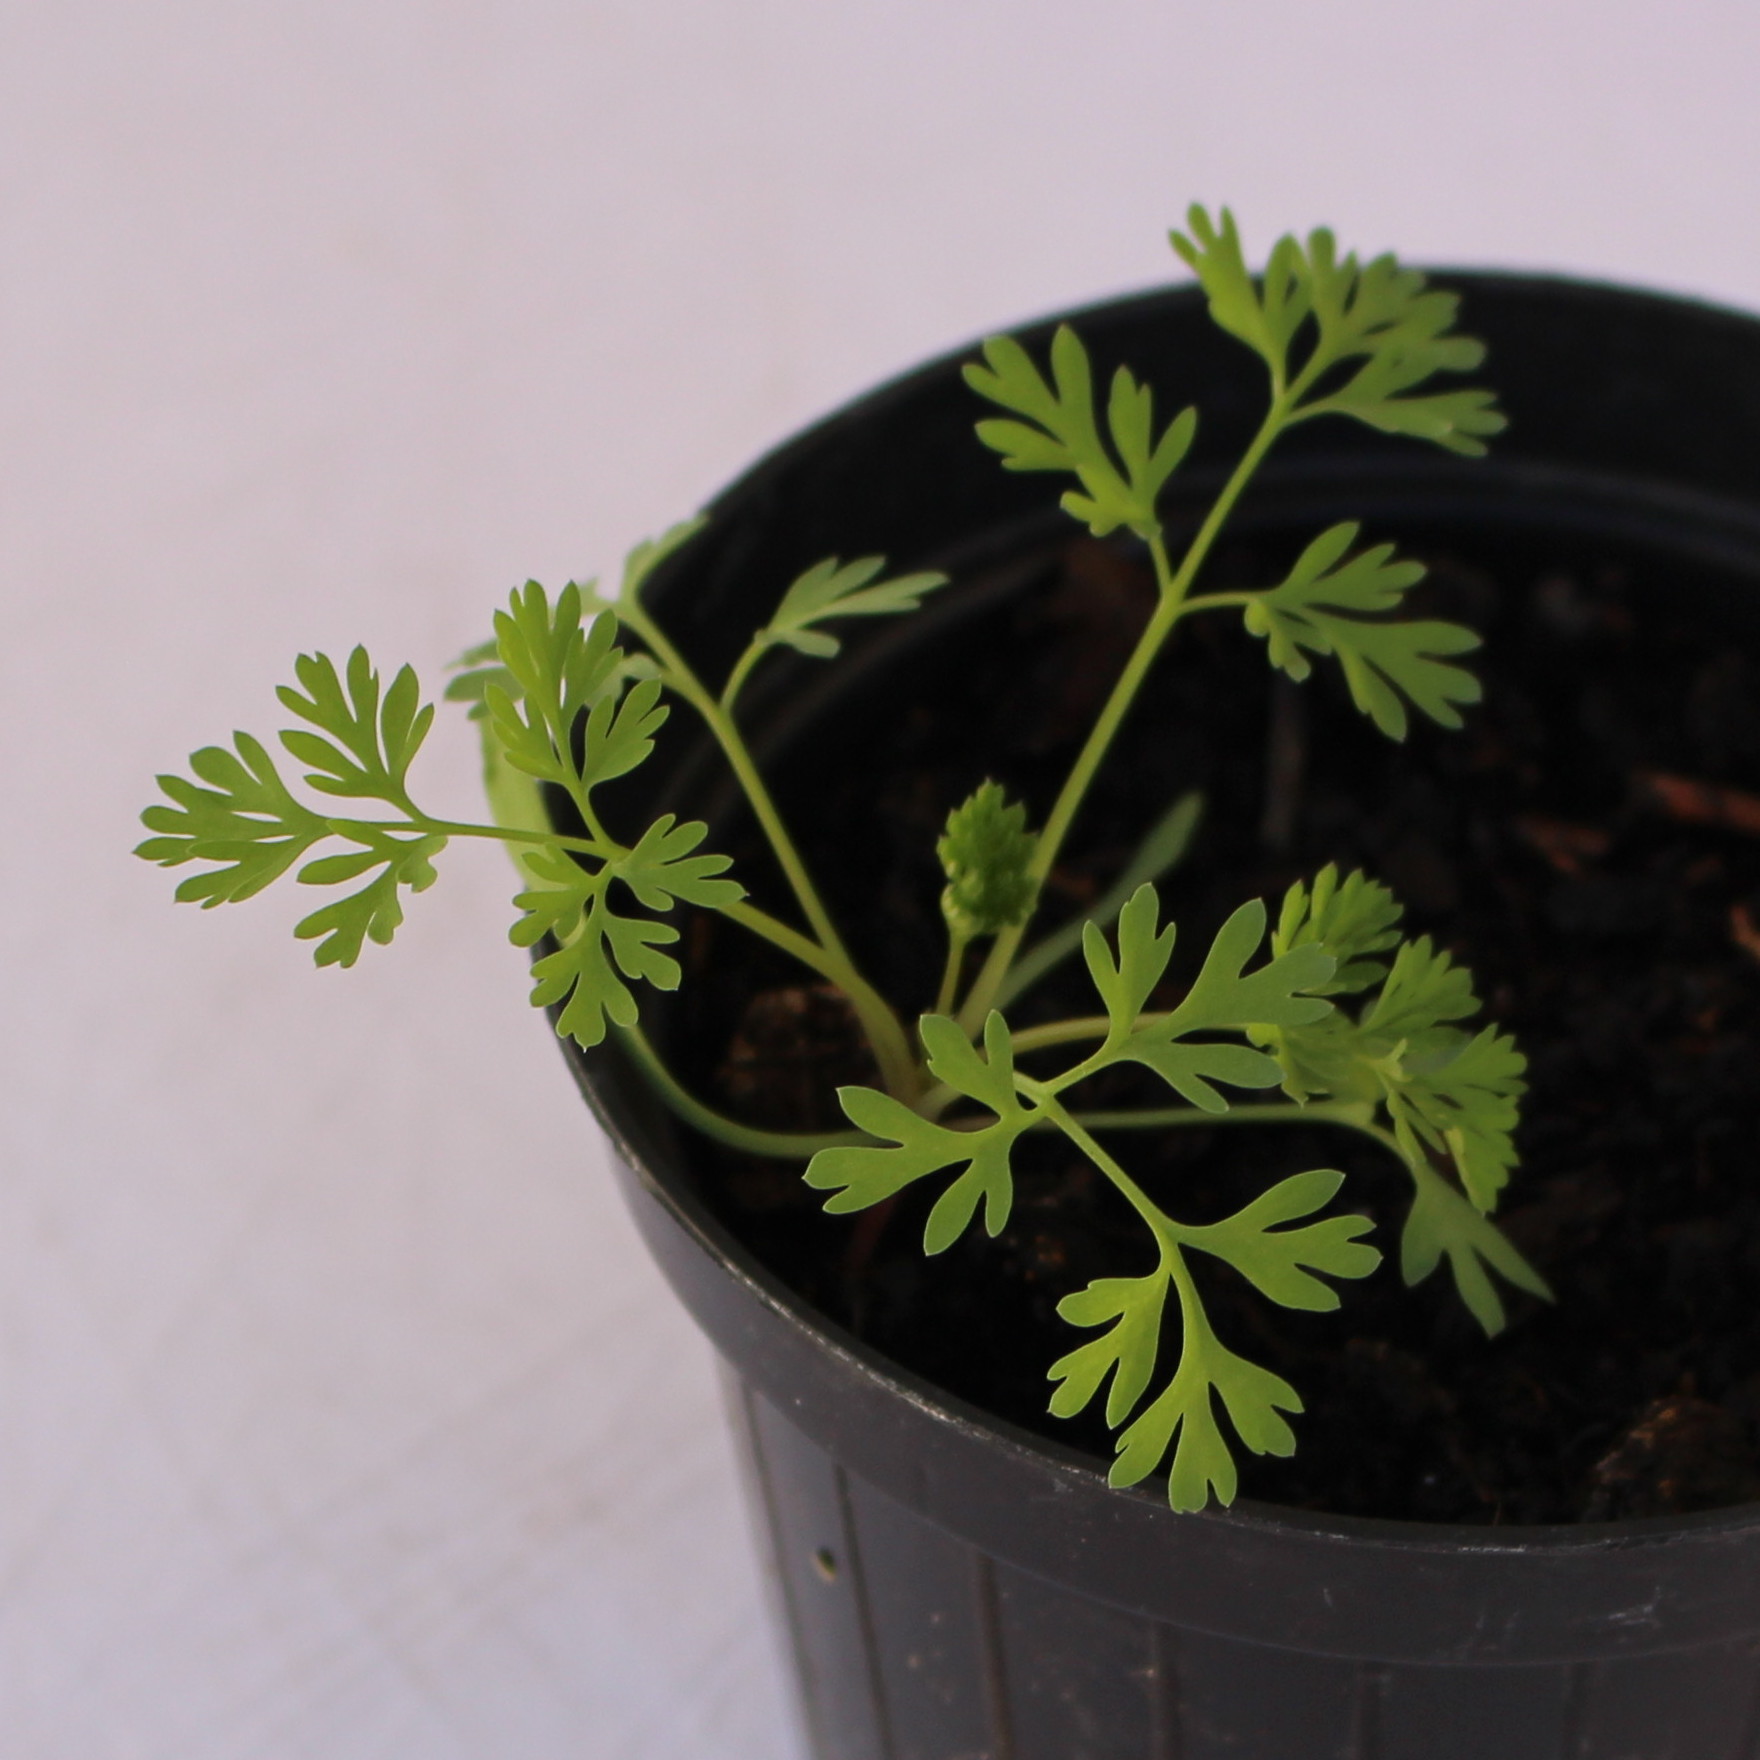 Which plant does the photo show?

Fumaria officinalis
